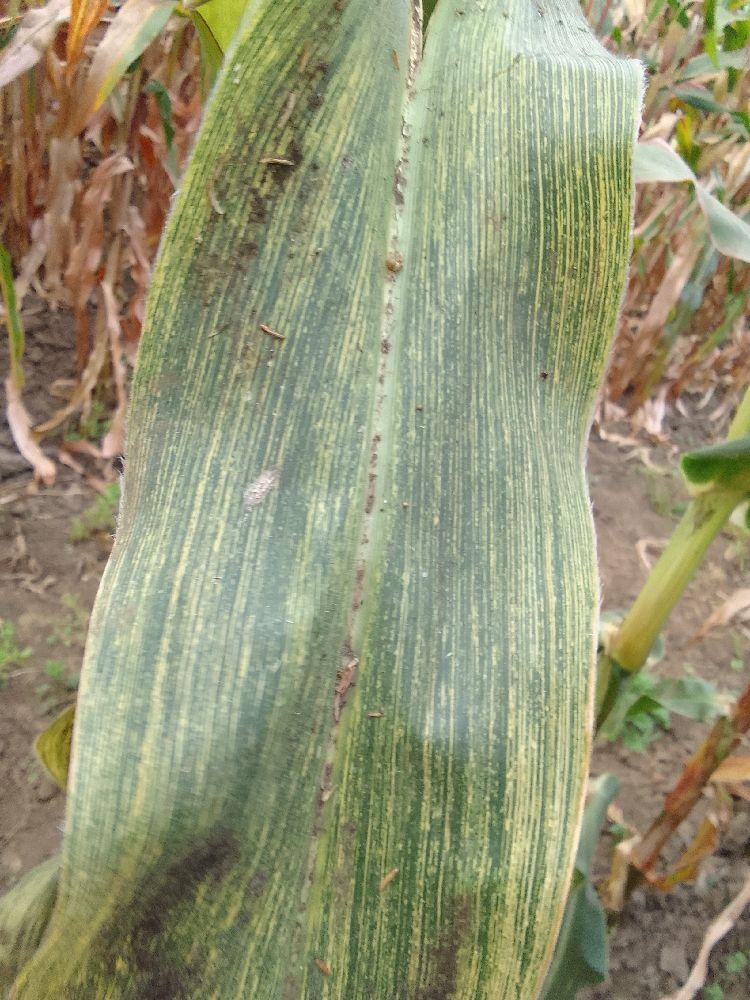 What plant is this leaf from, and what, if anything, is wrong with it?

maize, maize streak virus
